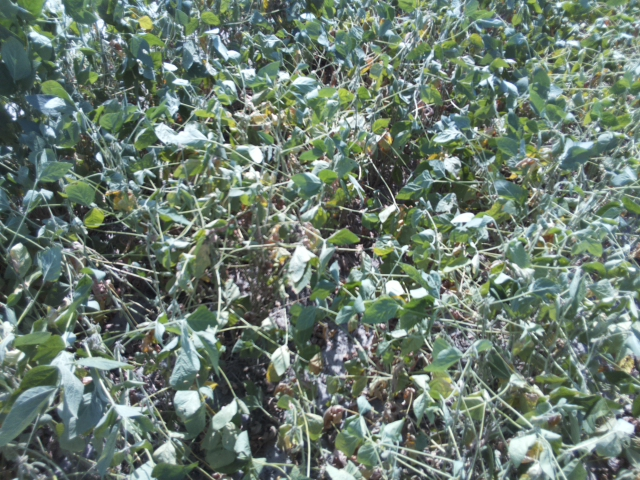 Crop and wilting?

soybean, moderate turgor loss in upper canopy
